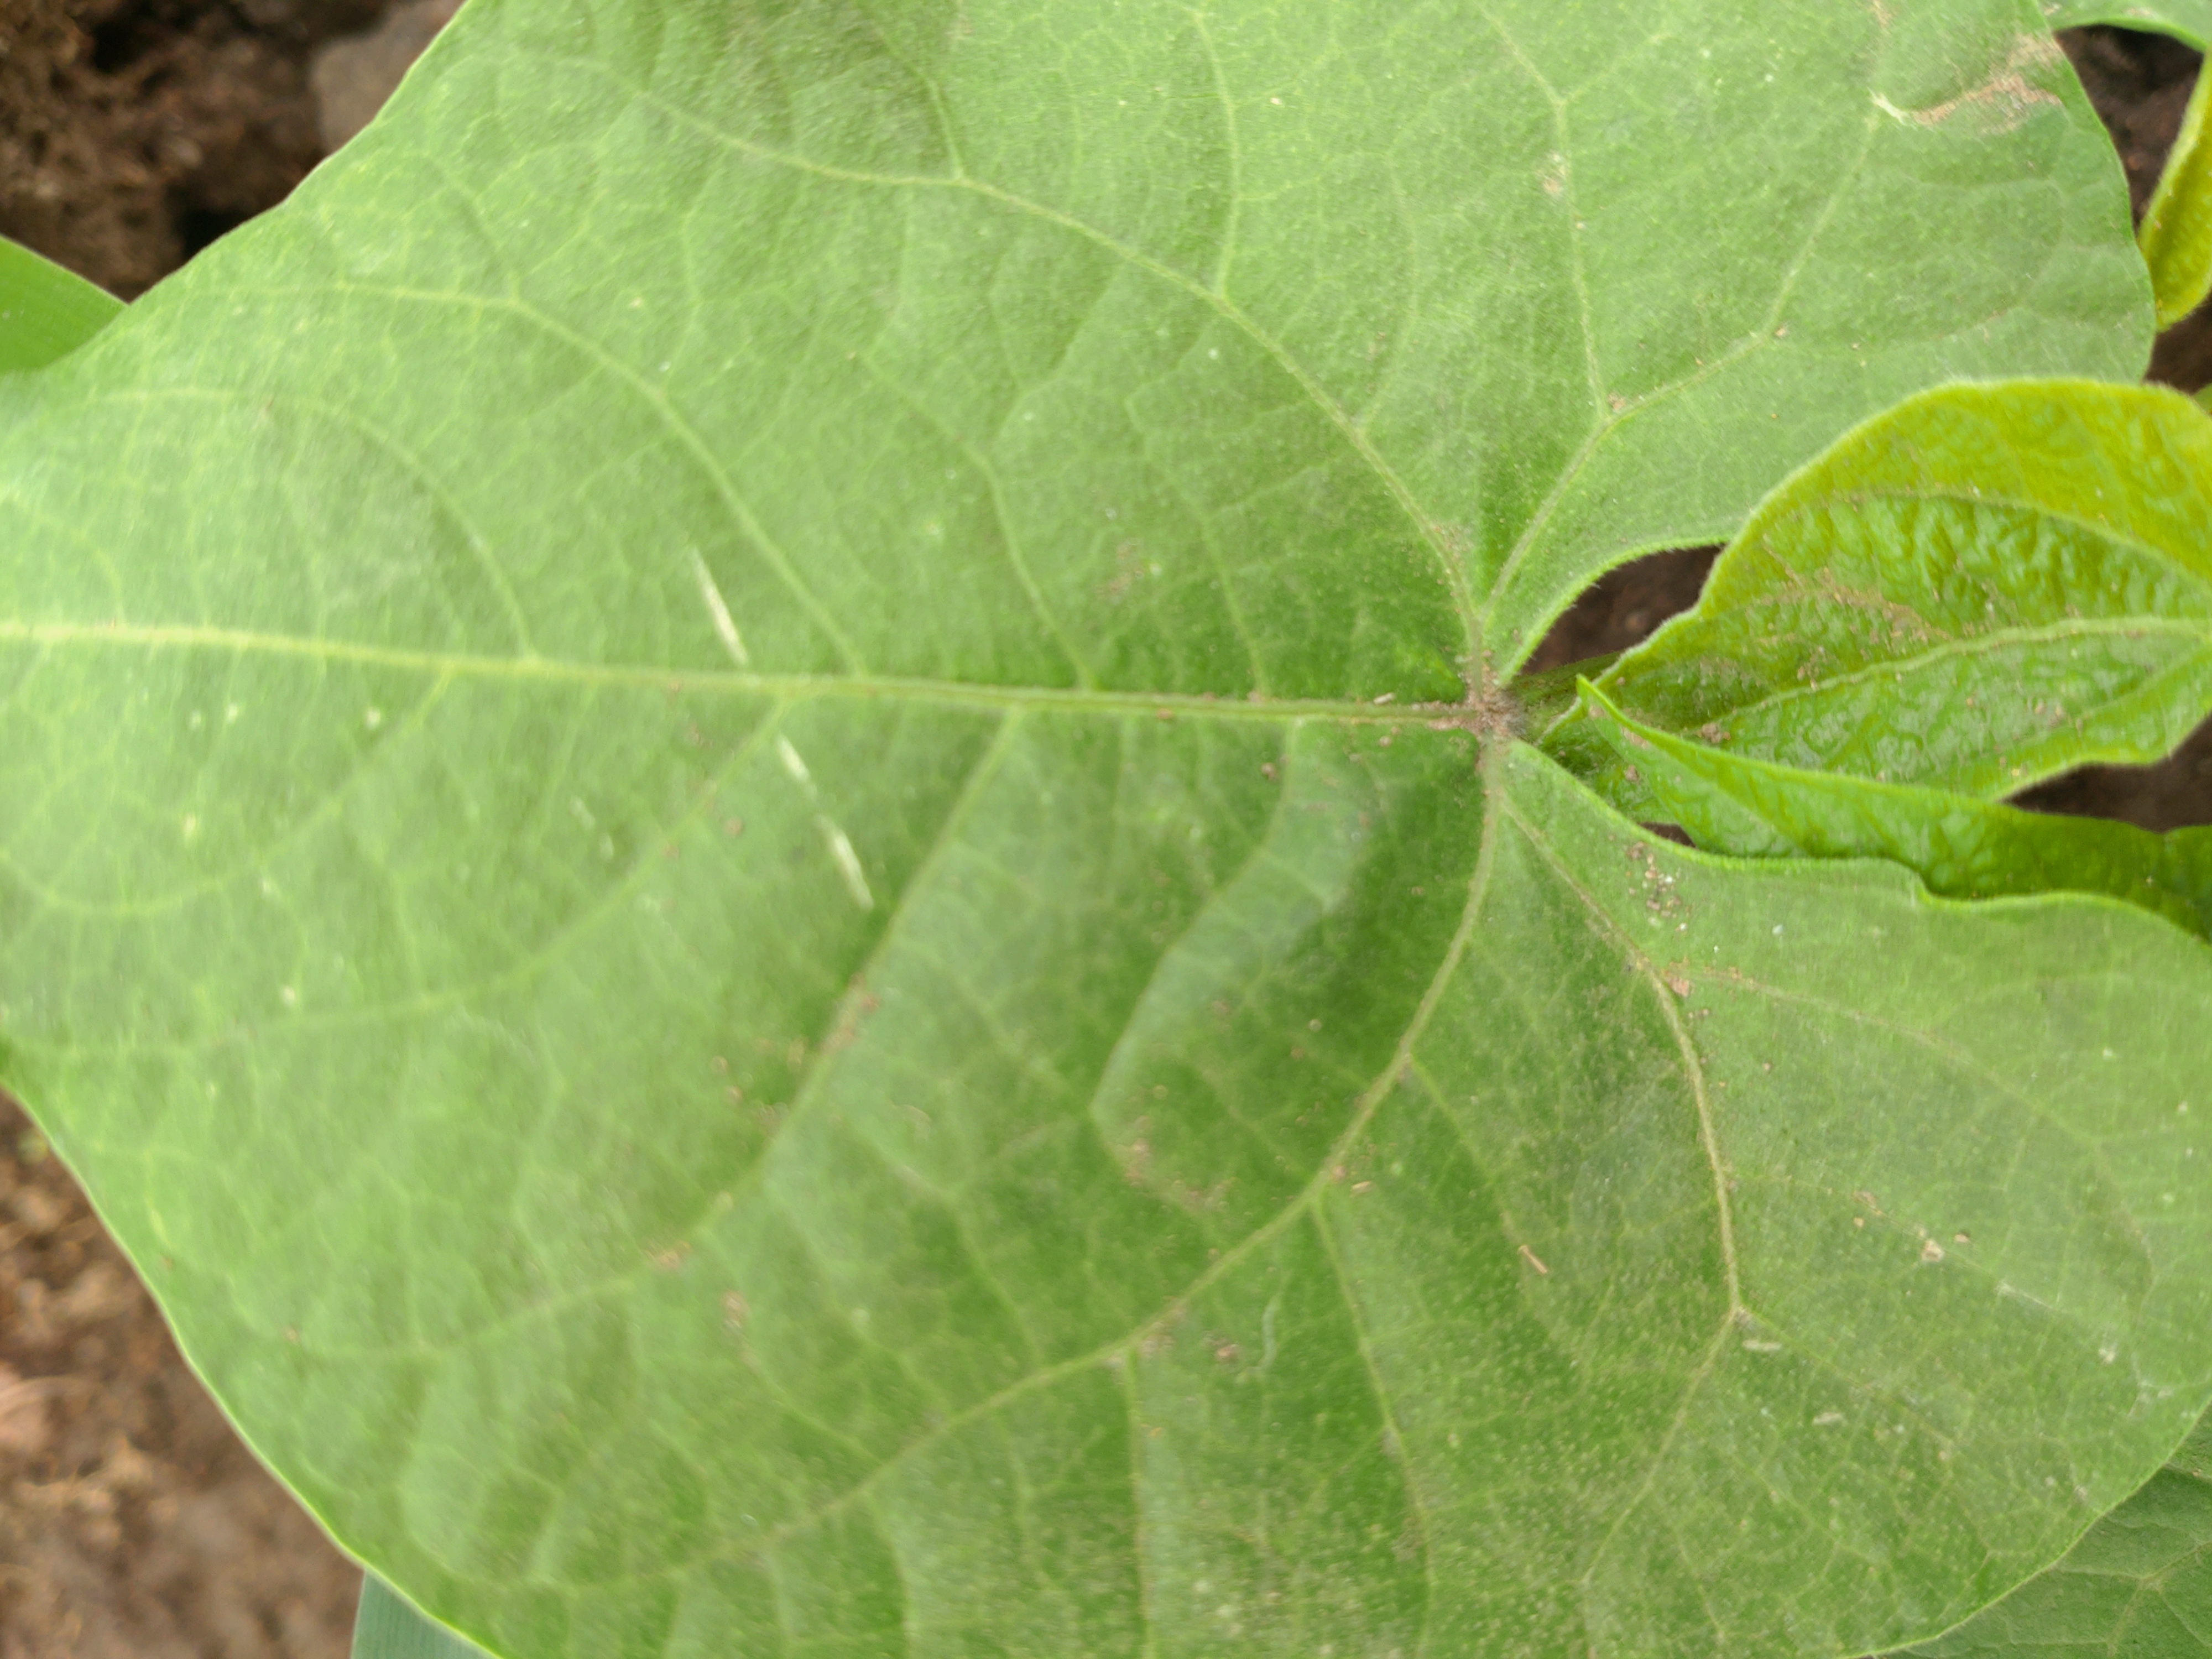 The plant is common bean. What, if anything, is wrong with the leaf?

healthy
